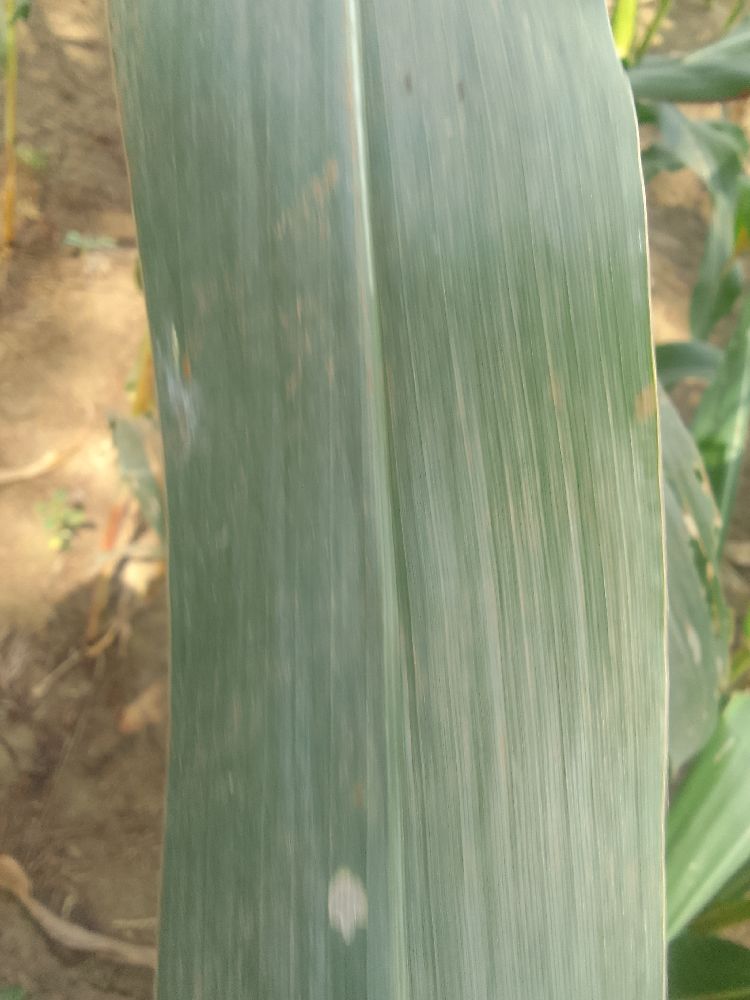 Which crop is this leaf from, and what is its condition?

maize, healthy
